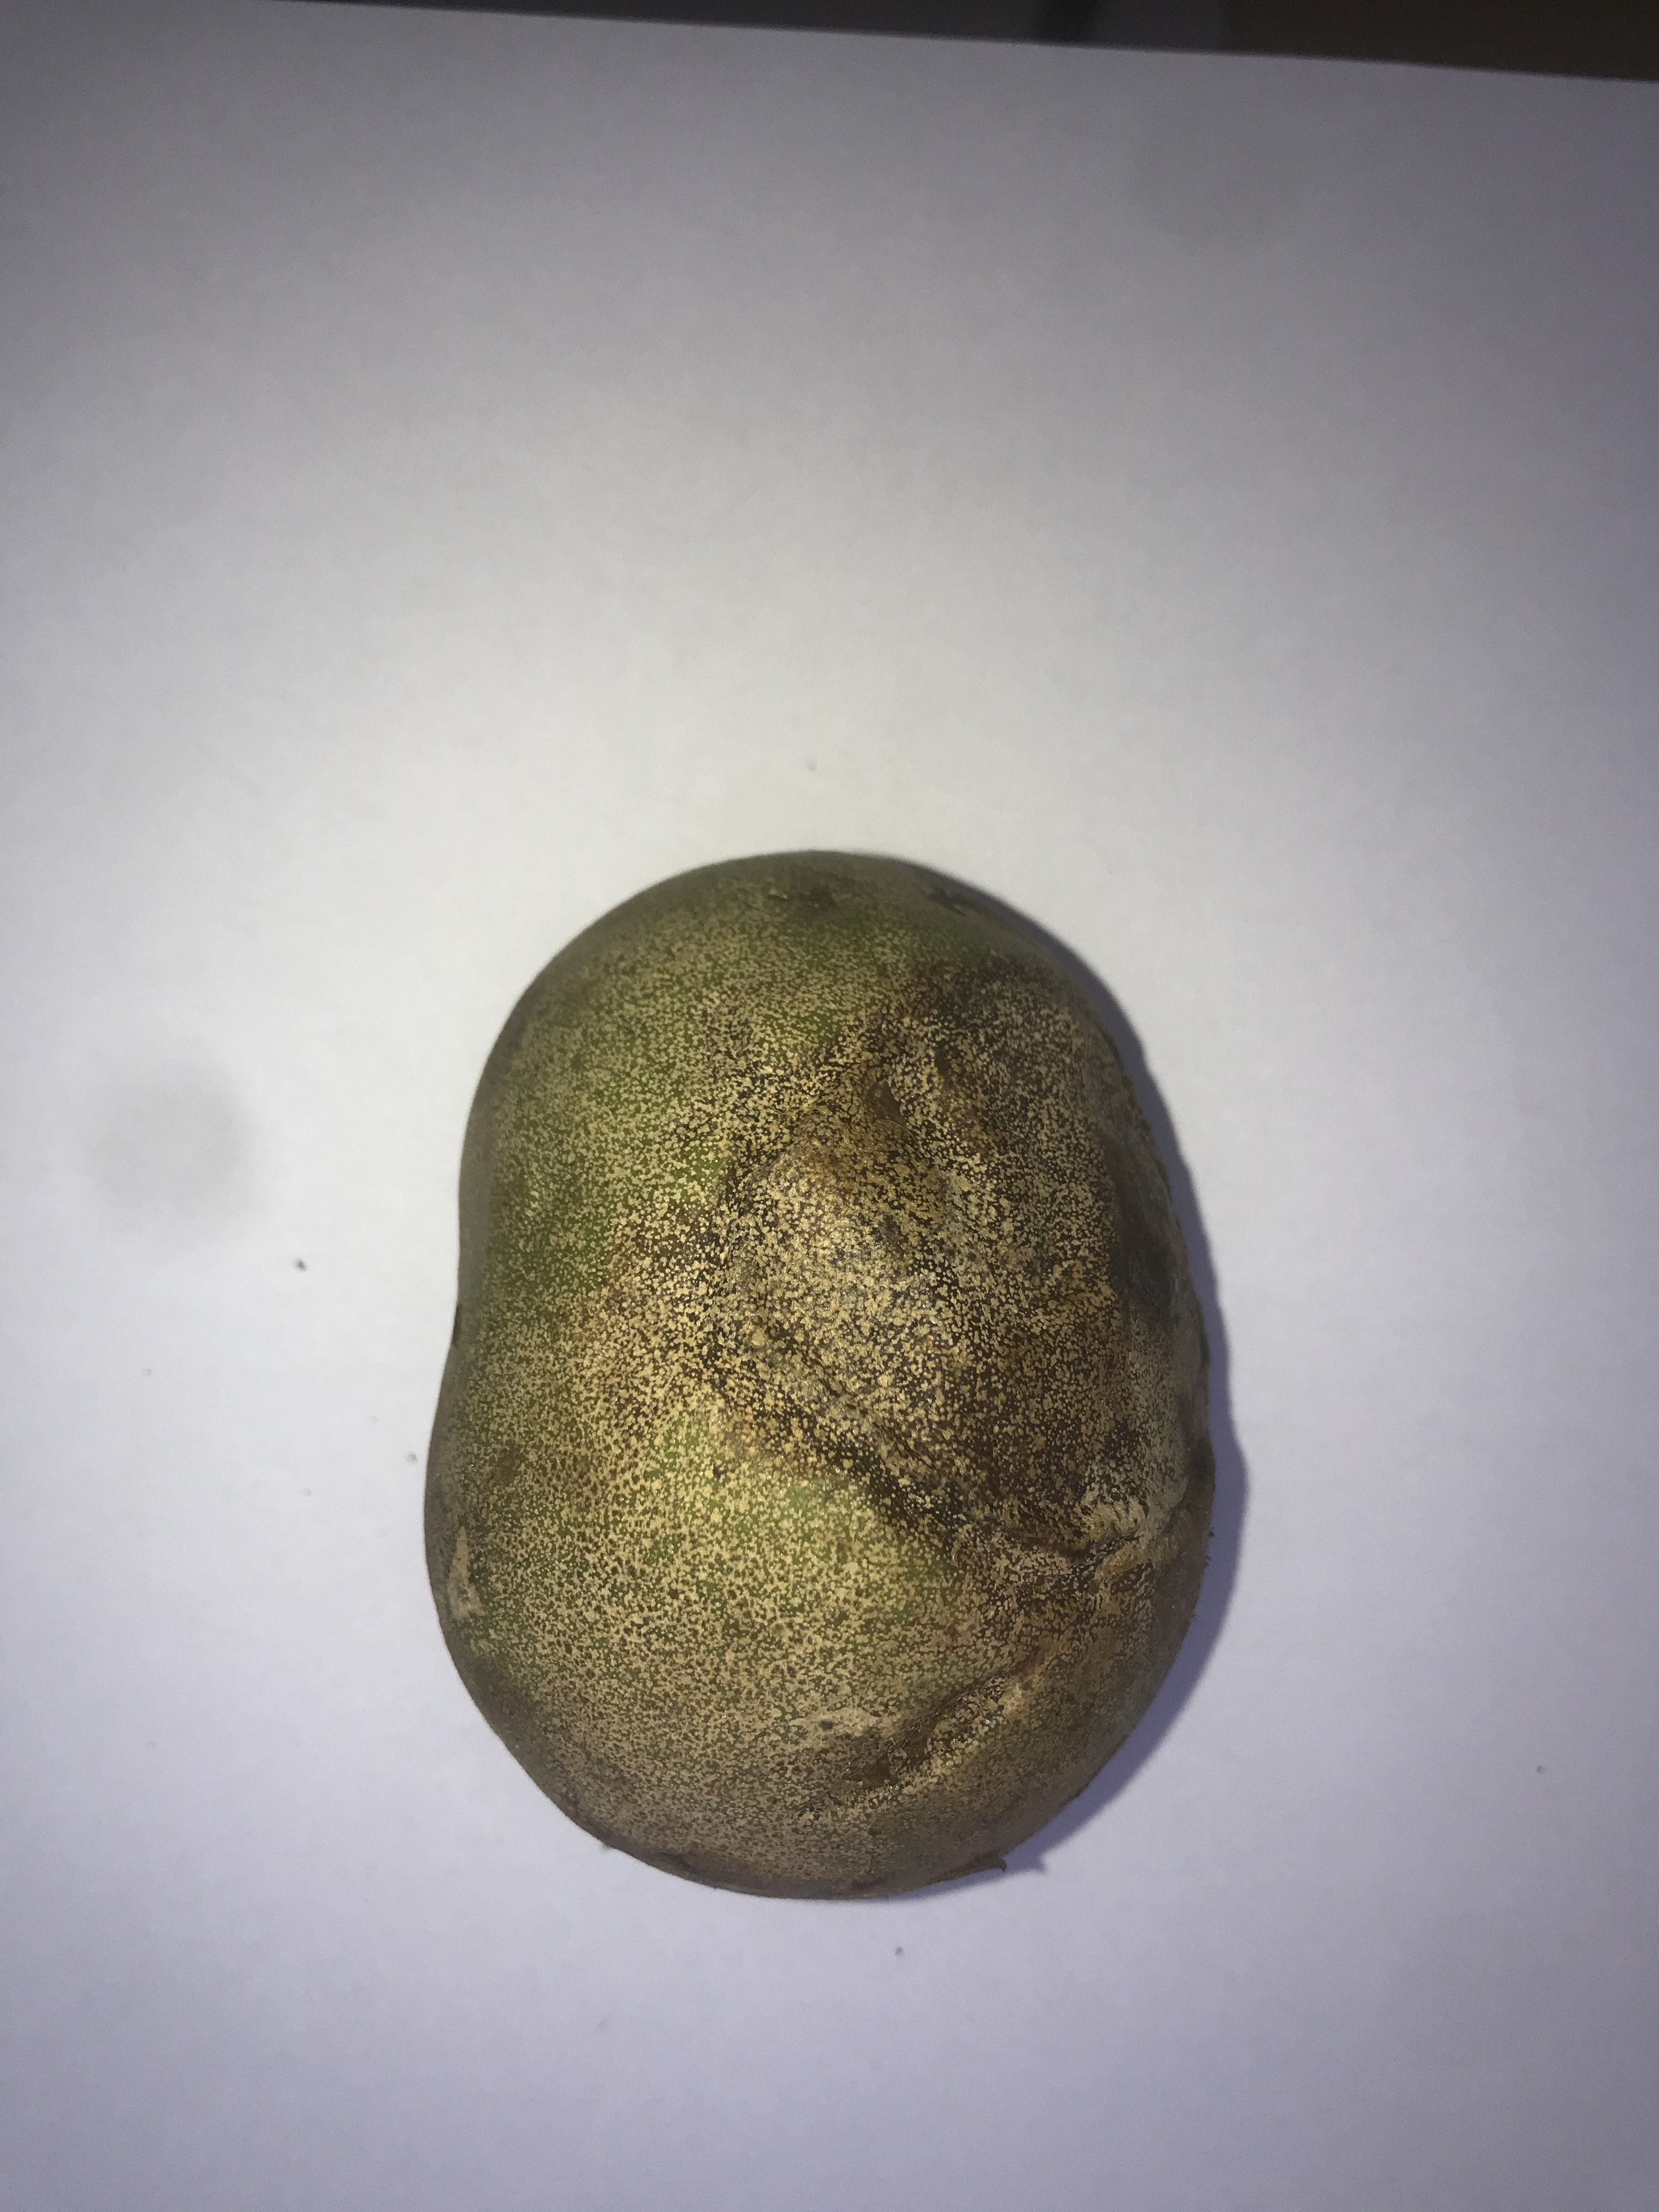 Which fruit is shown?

pequi
